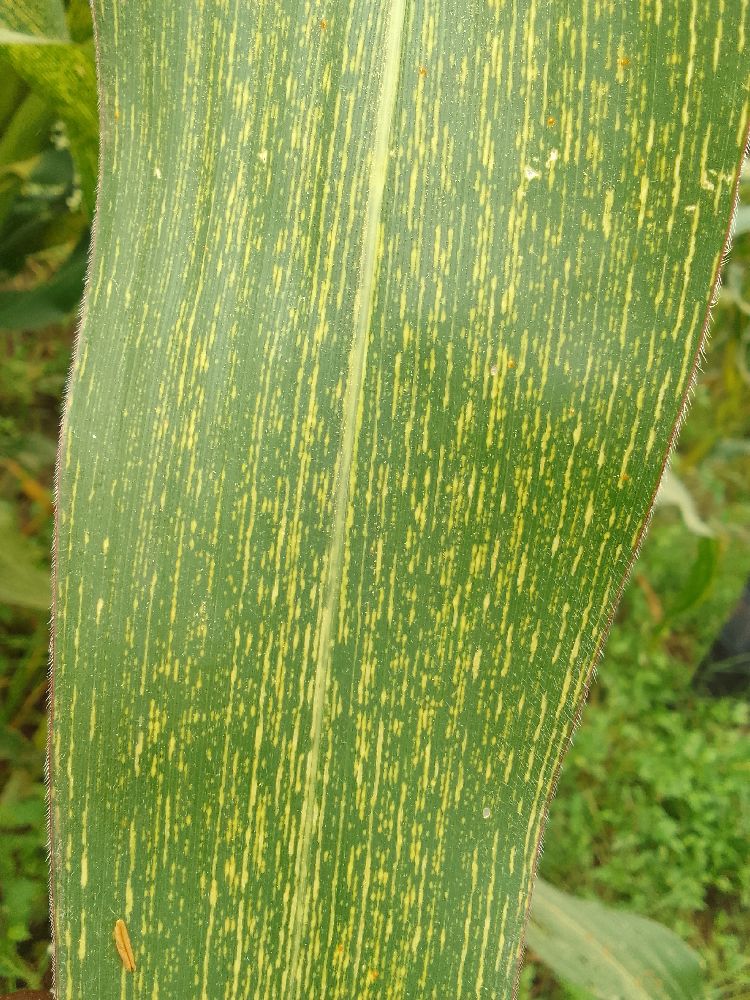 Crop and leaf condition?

maize, maize streak virus
